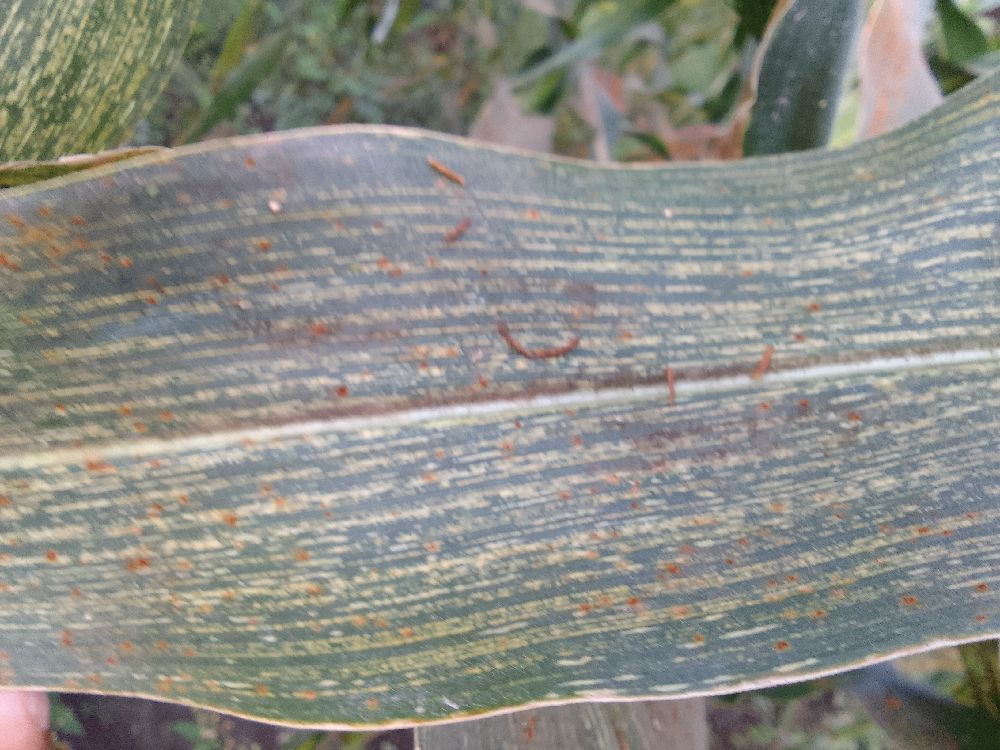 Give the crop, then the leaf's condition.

maize, maize streak virus
